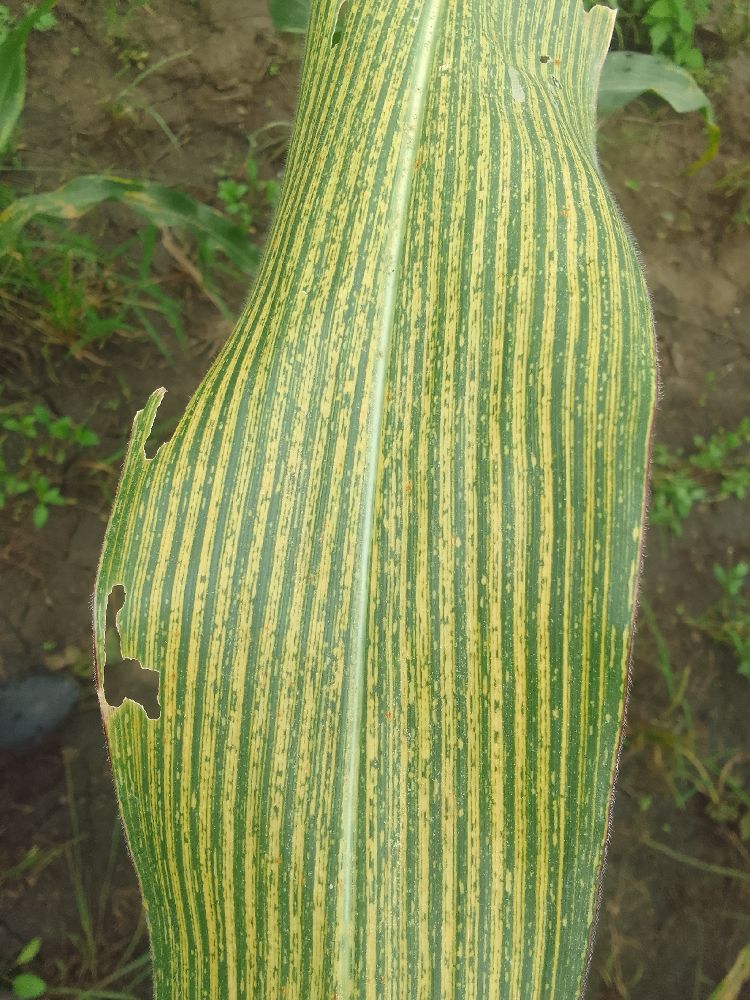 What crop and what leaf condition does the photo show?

maize, maize streak virus
